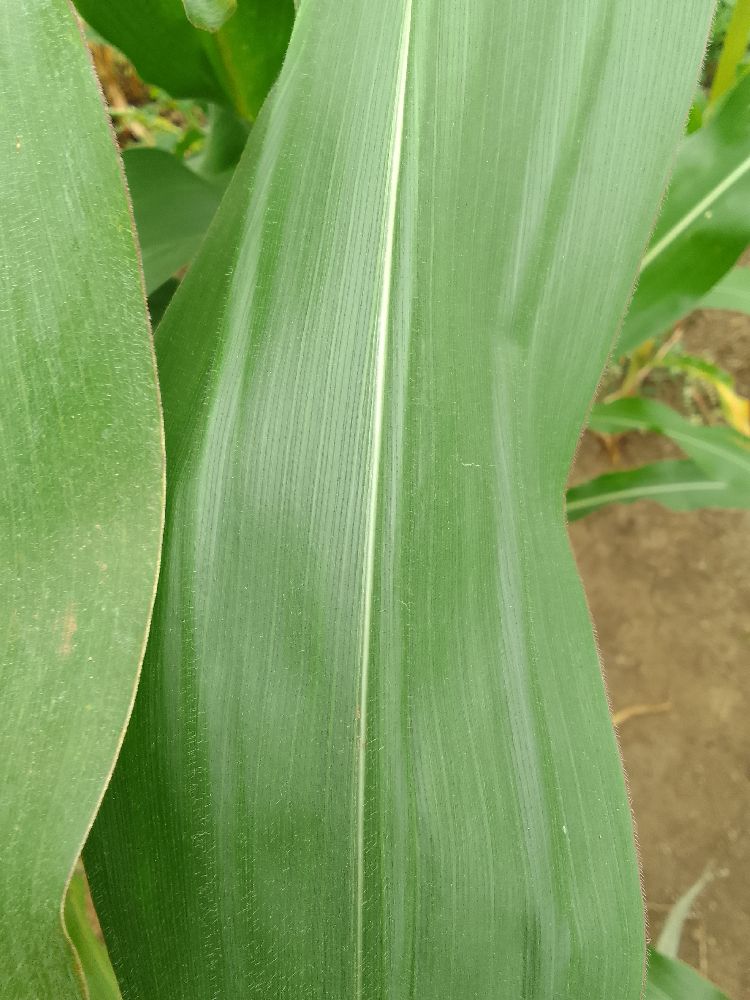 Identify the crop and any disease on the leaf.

maize, healthy
